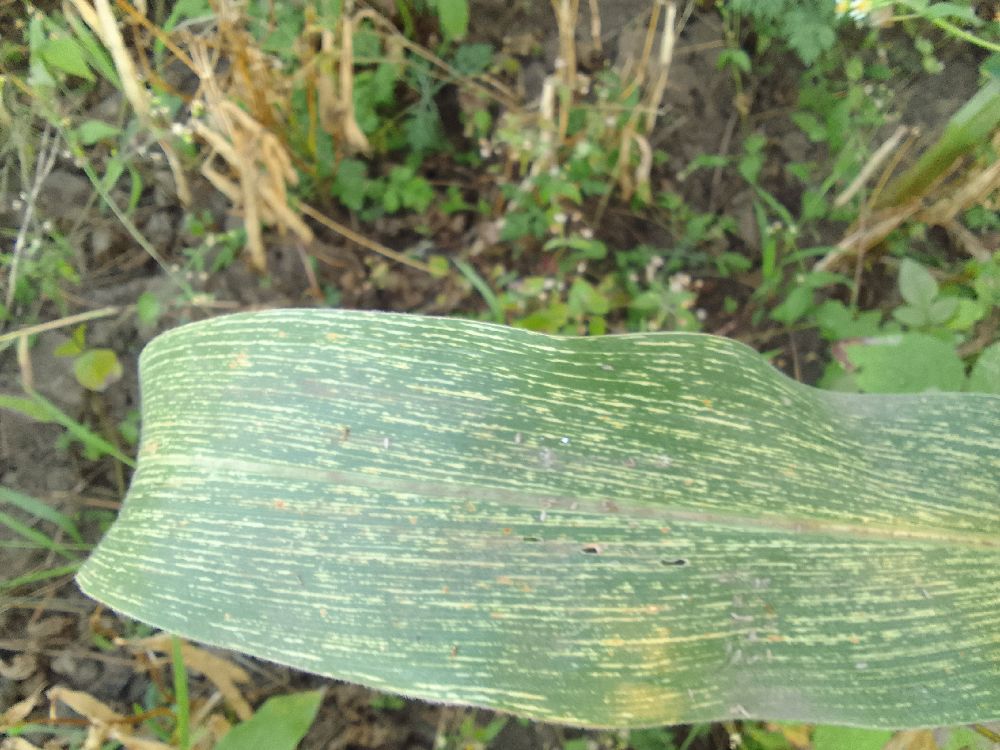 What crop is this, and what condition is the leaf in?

maize, maize streak virus
